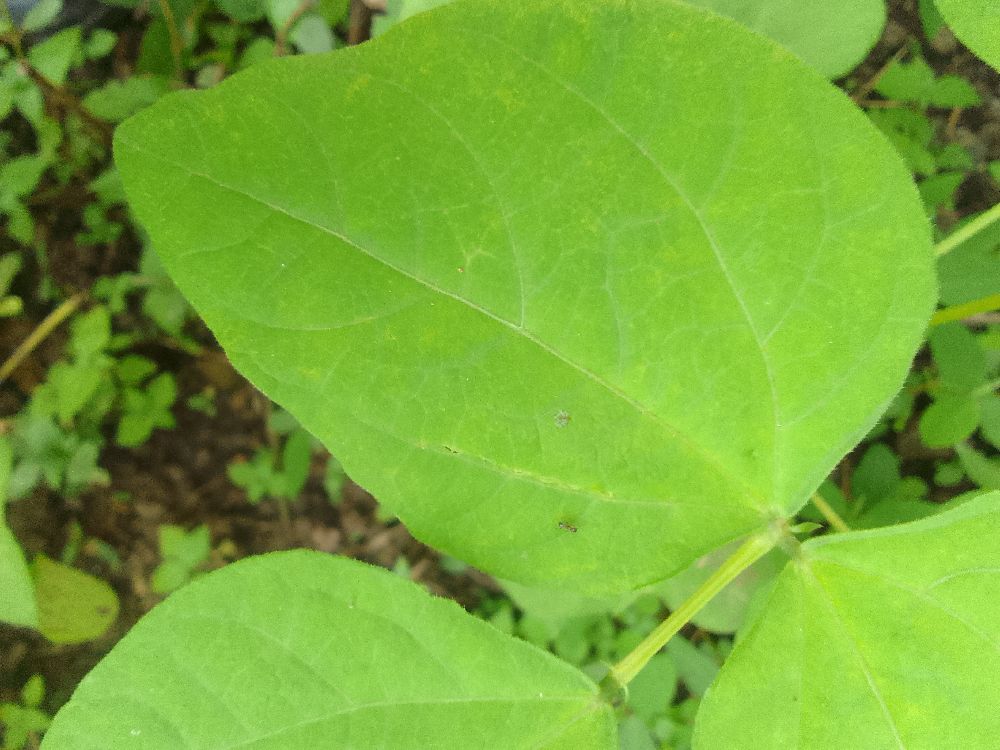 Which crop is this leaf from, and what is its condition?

common bean, healthy
